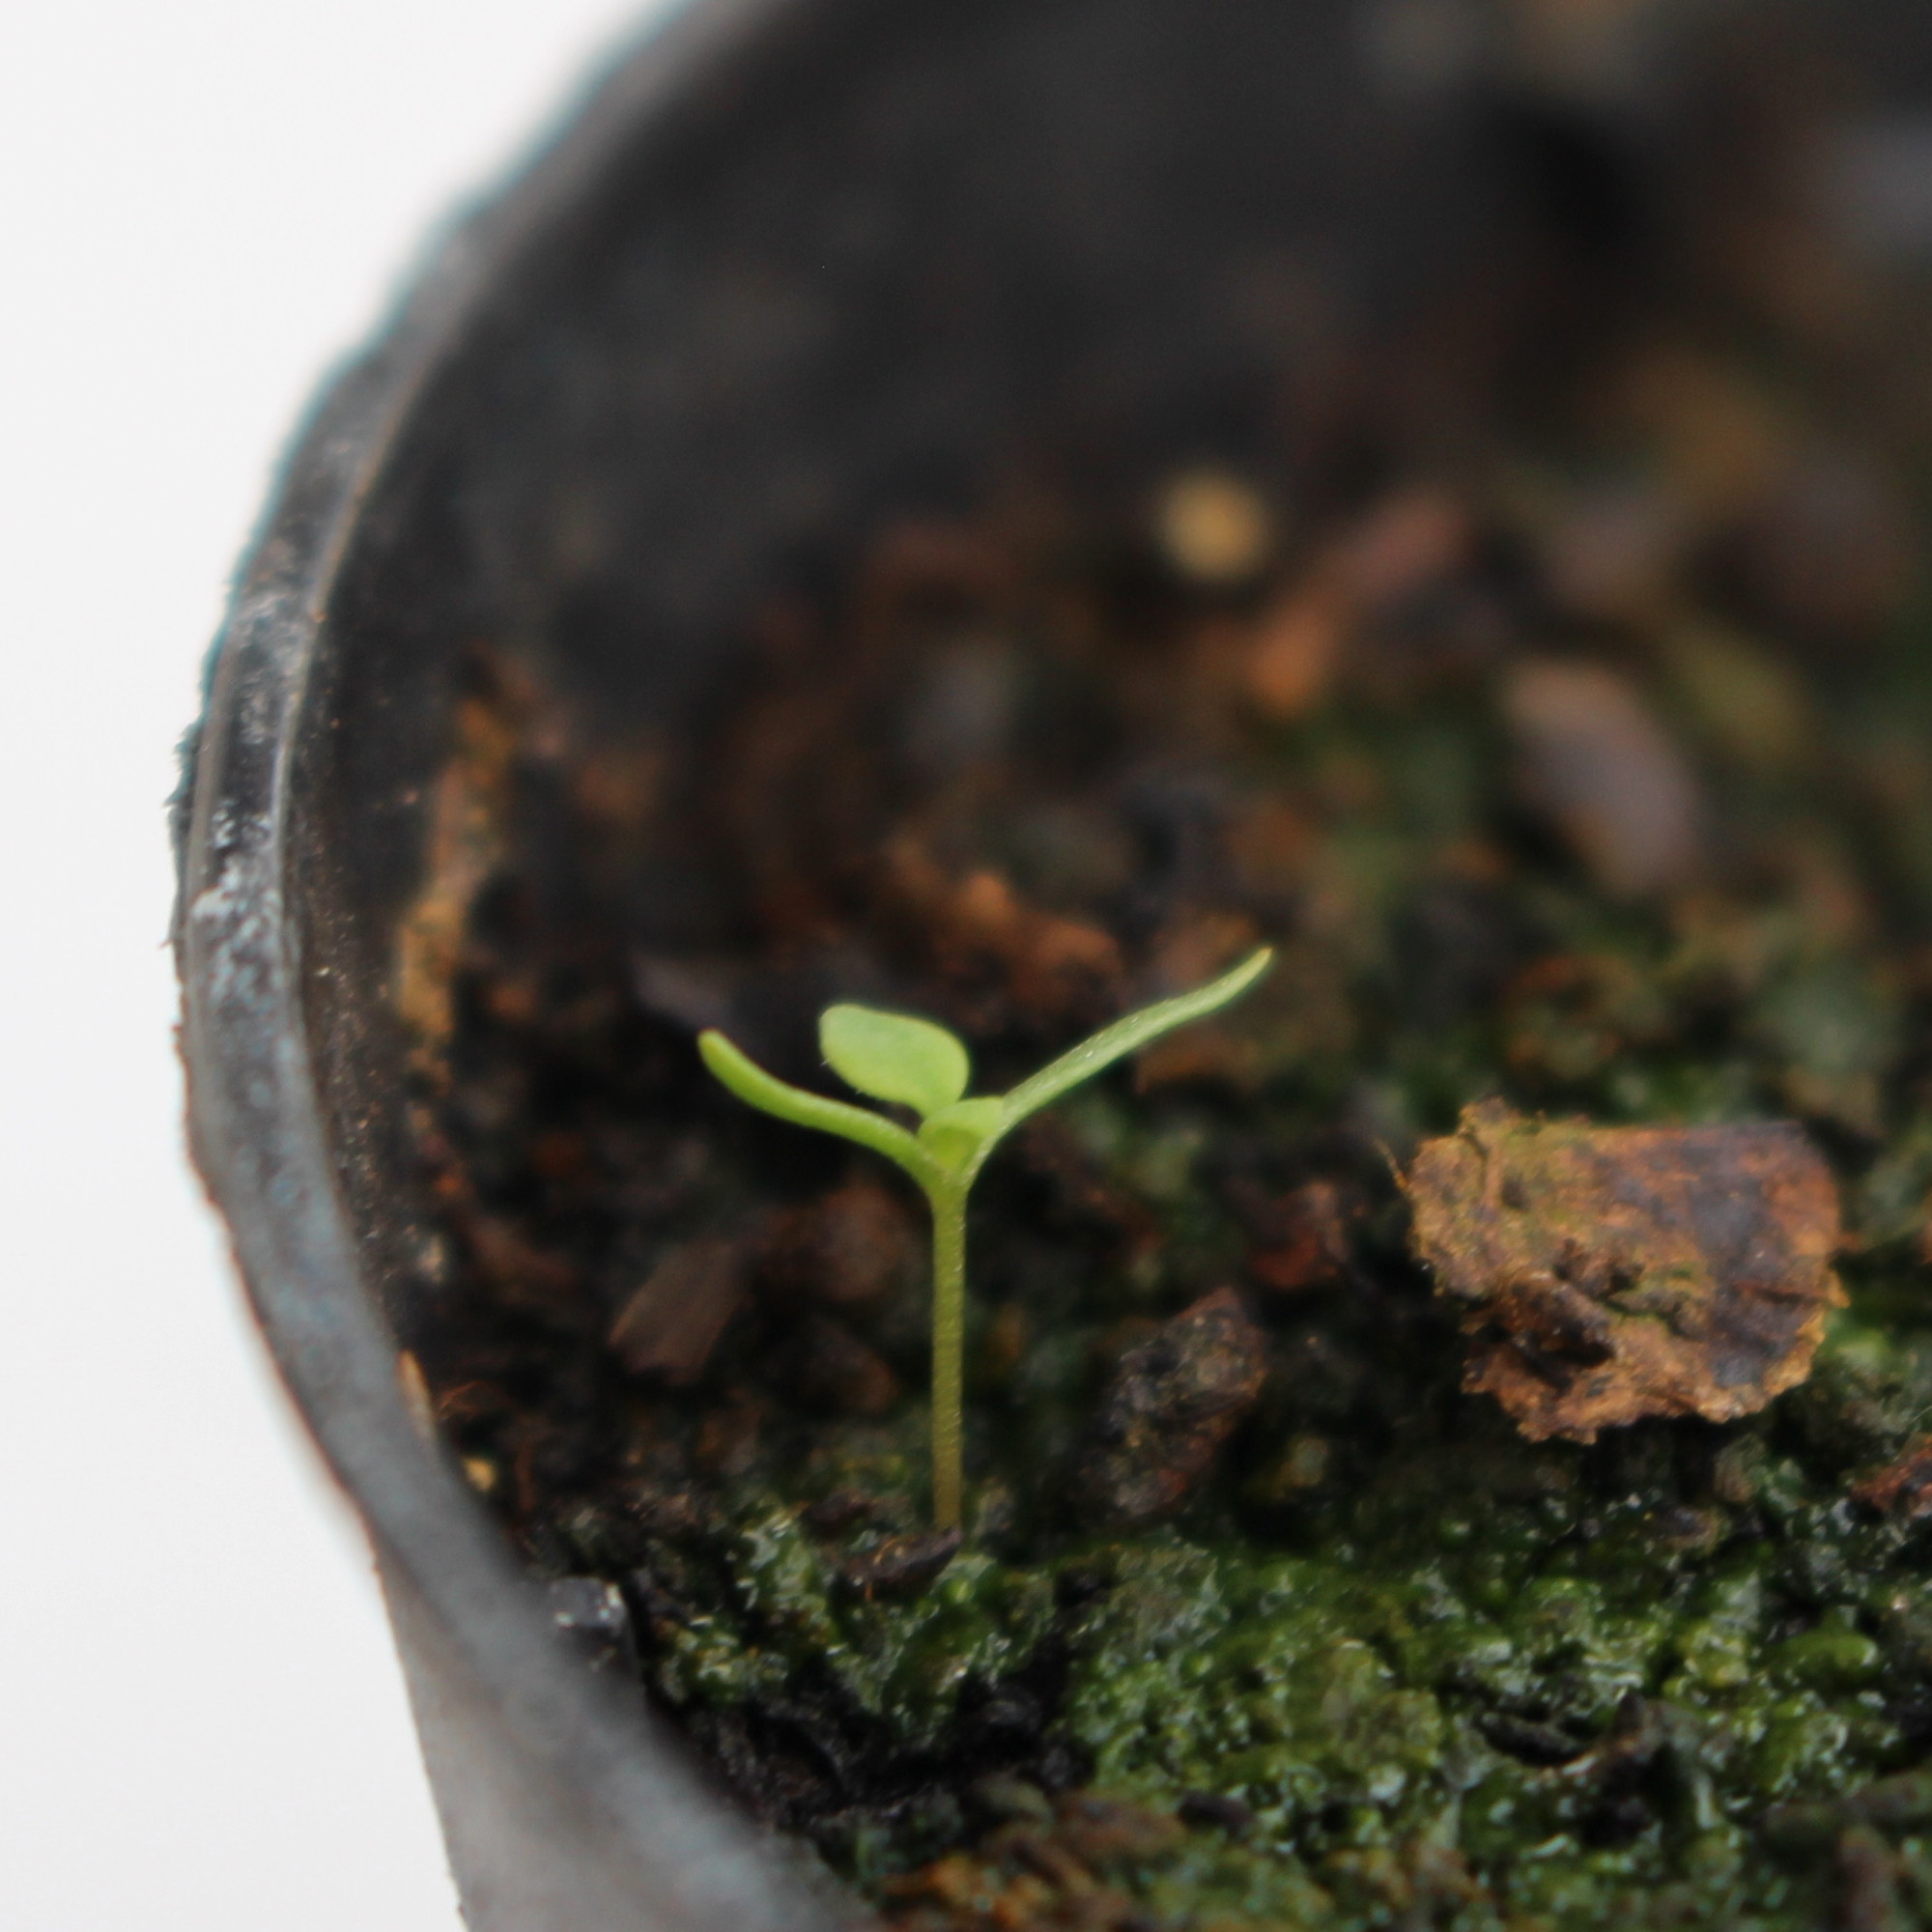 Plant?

Papaver rhoeas
